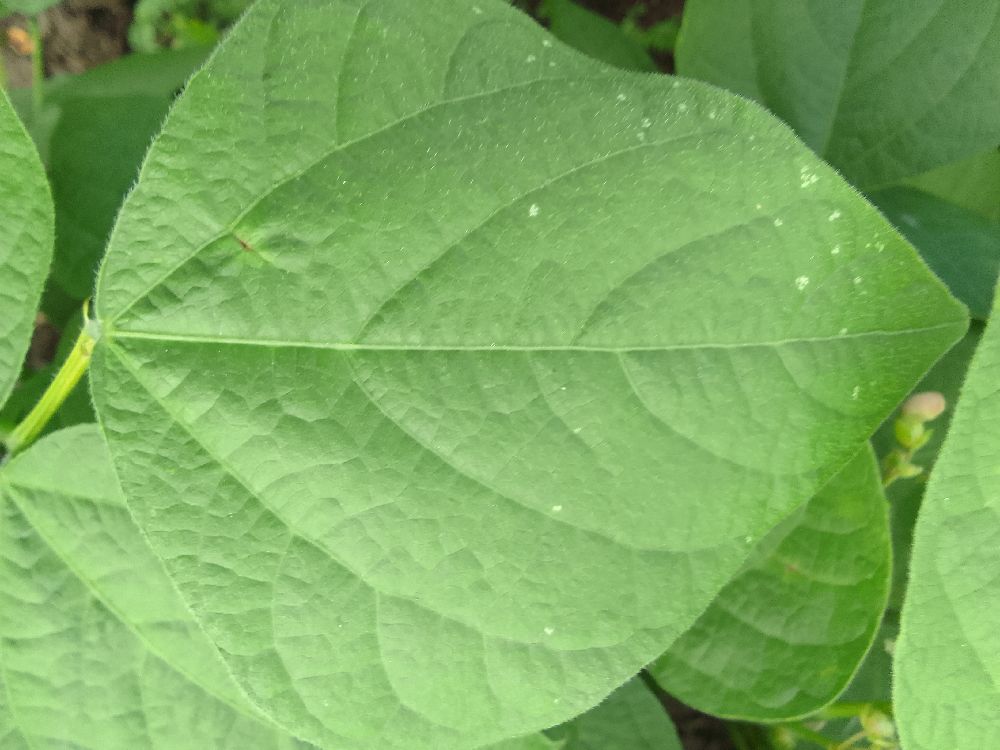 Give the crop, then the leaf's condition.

common bean, healthy
